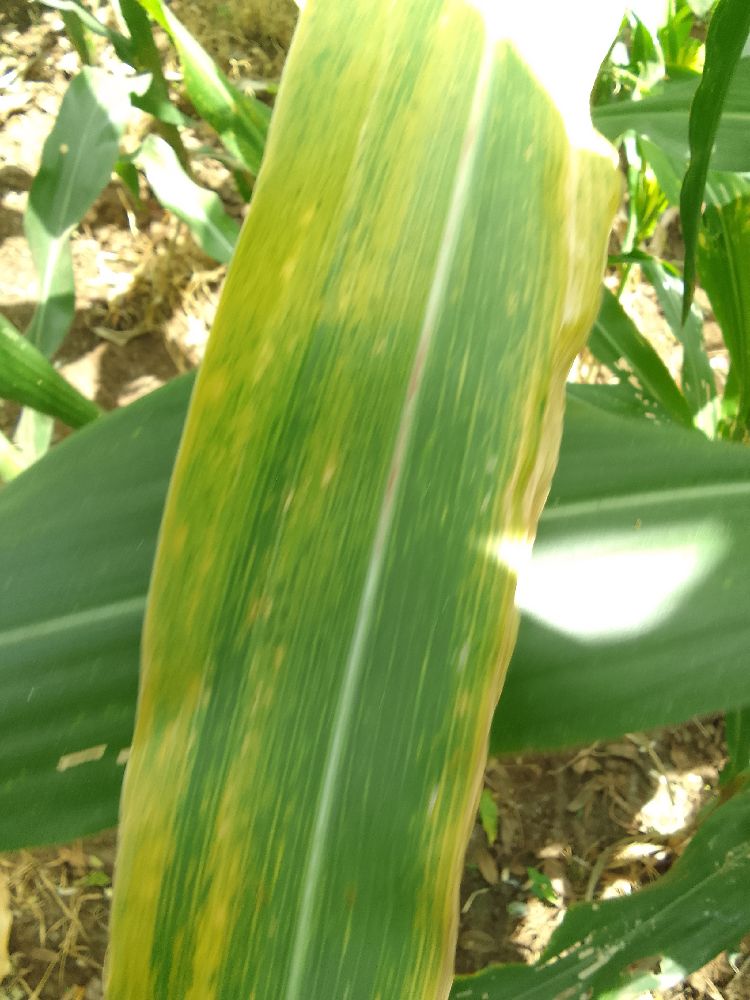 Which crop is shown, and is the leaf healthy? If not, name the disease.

maize, maize lethal necrosis
